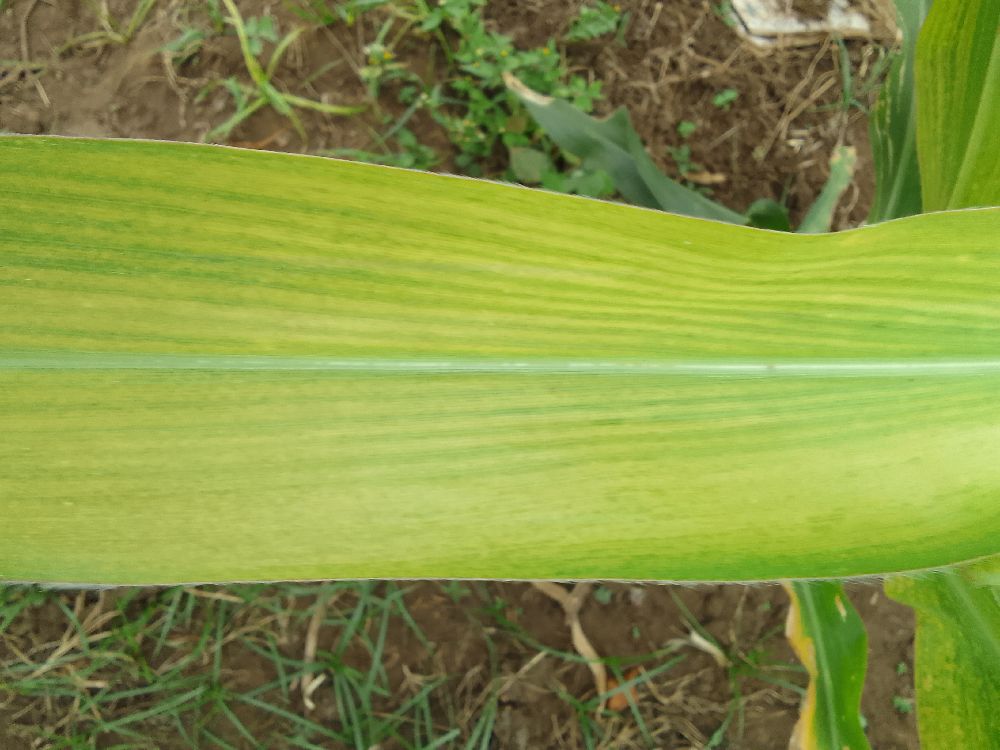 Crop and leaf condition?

maize, maize lethal necrosis
